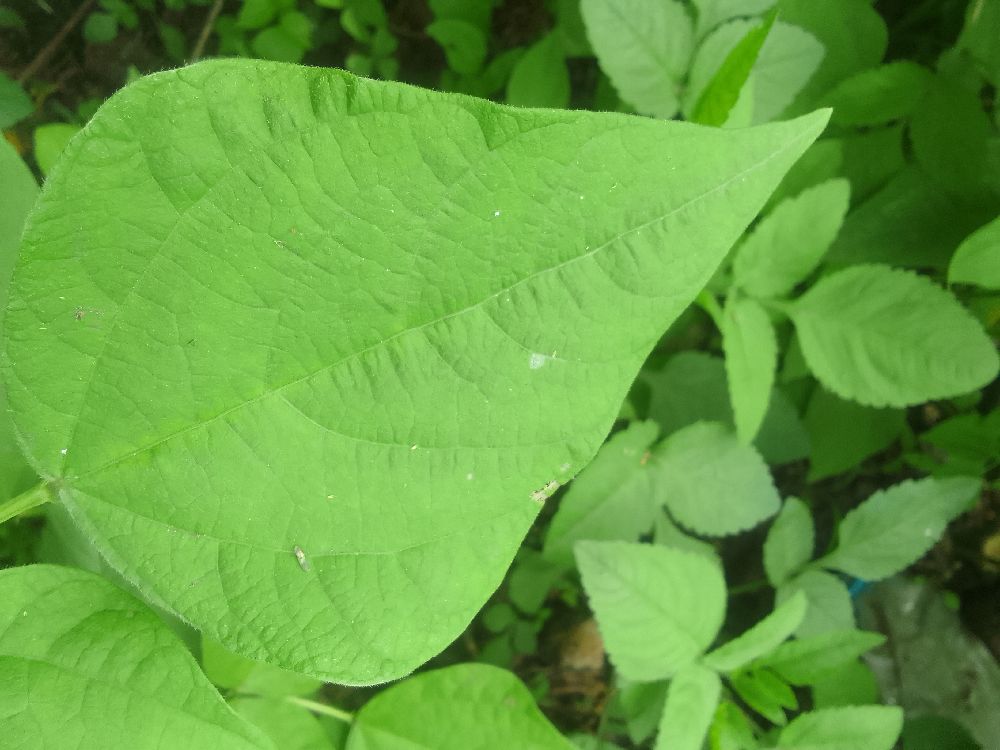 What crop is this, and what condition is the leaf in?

common bean, healthy
